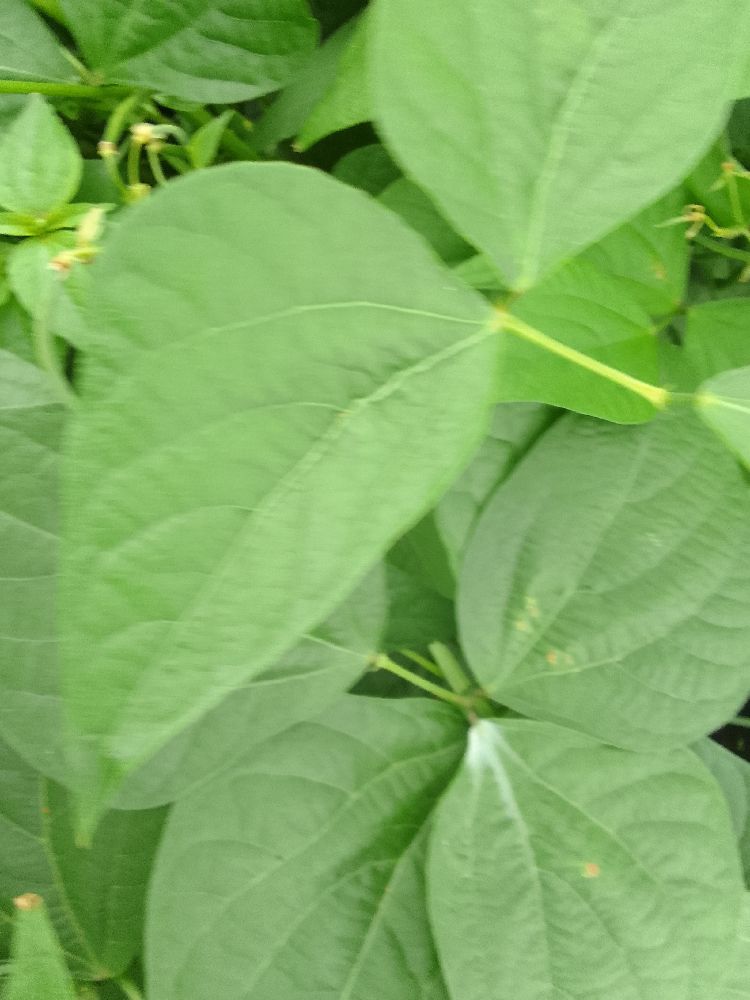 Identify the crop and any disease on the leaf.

common bean, healthy
